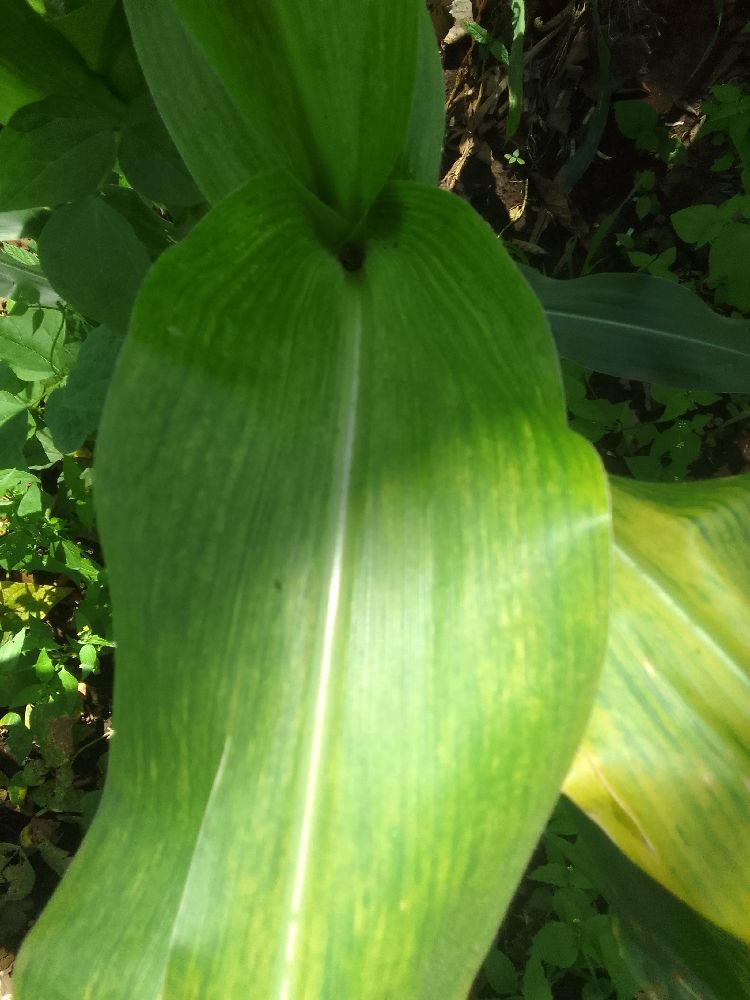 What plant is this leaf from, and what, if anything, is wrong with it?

maize, maize lethal necrosis
